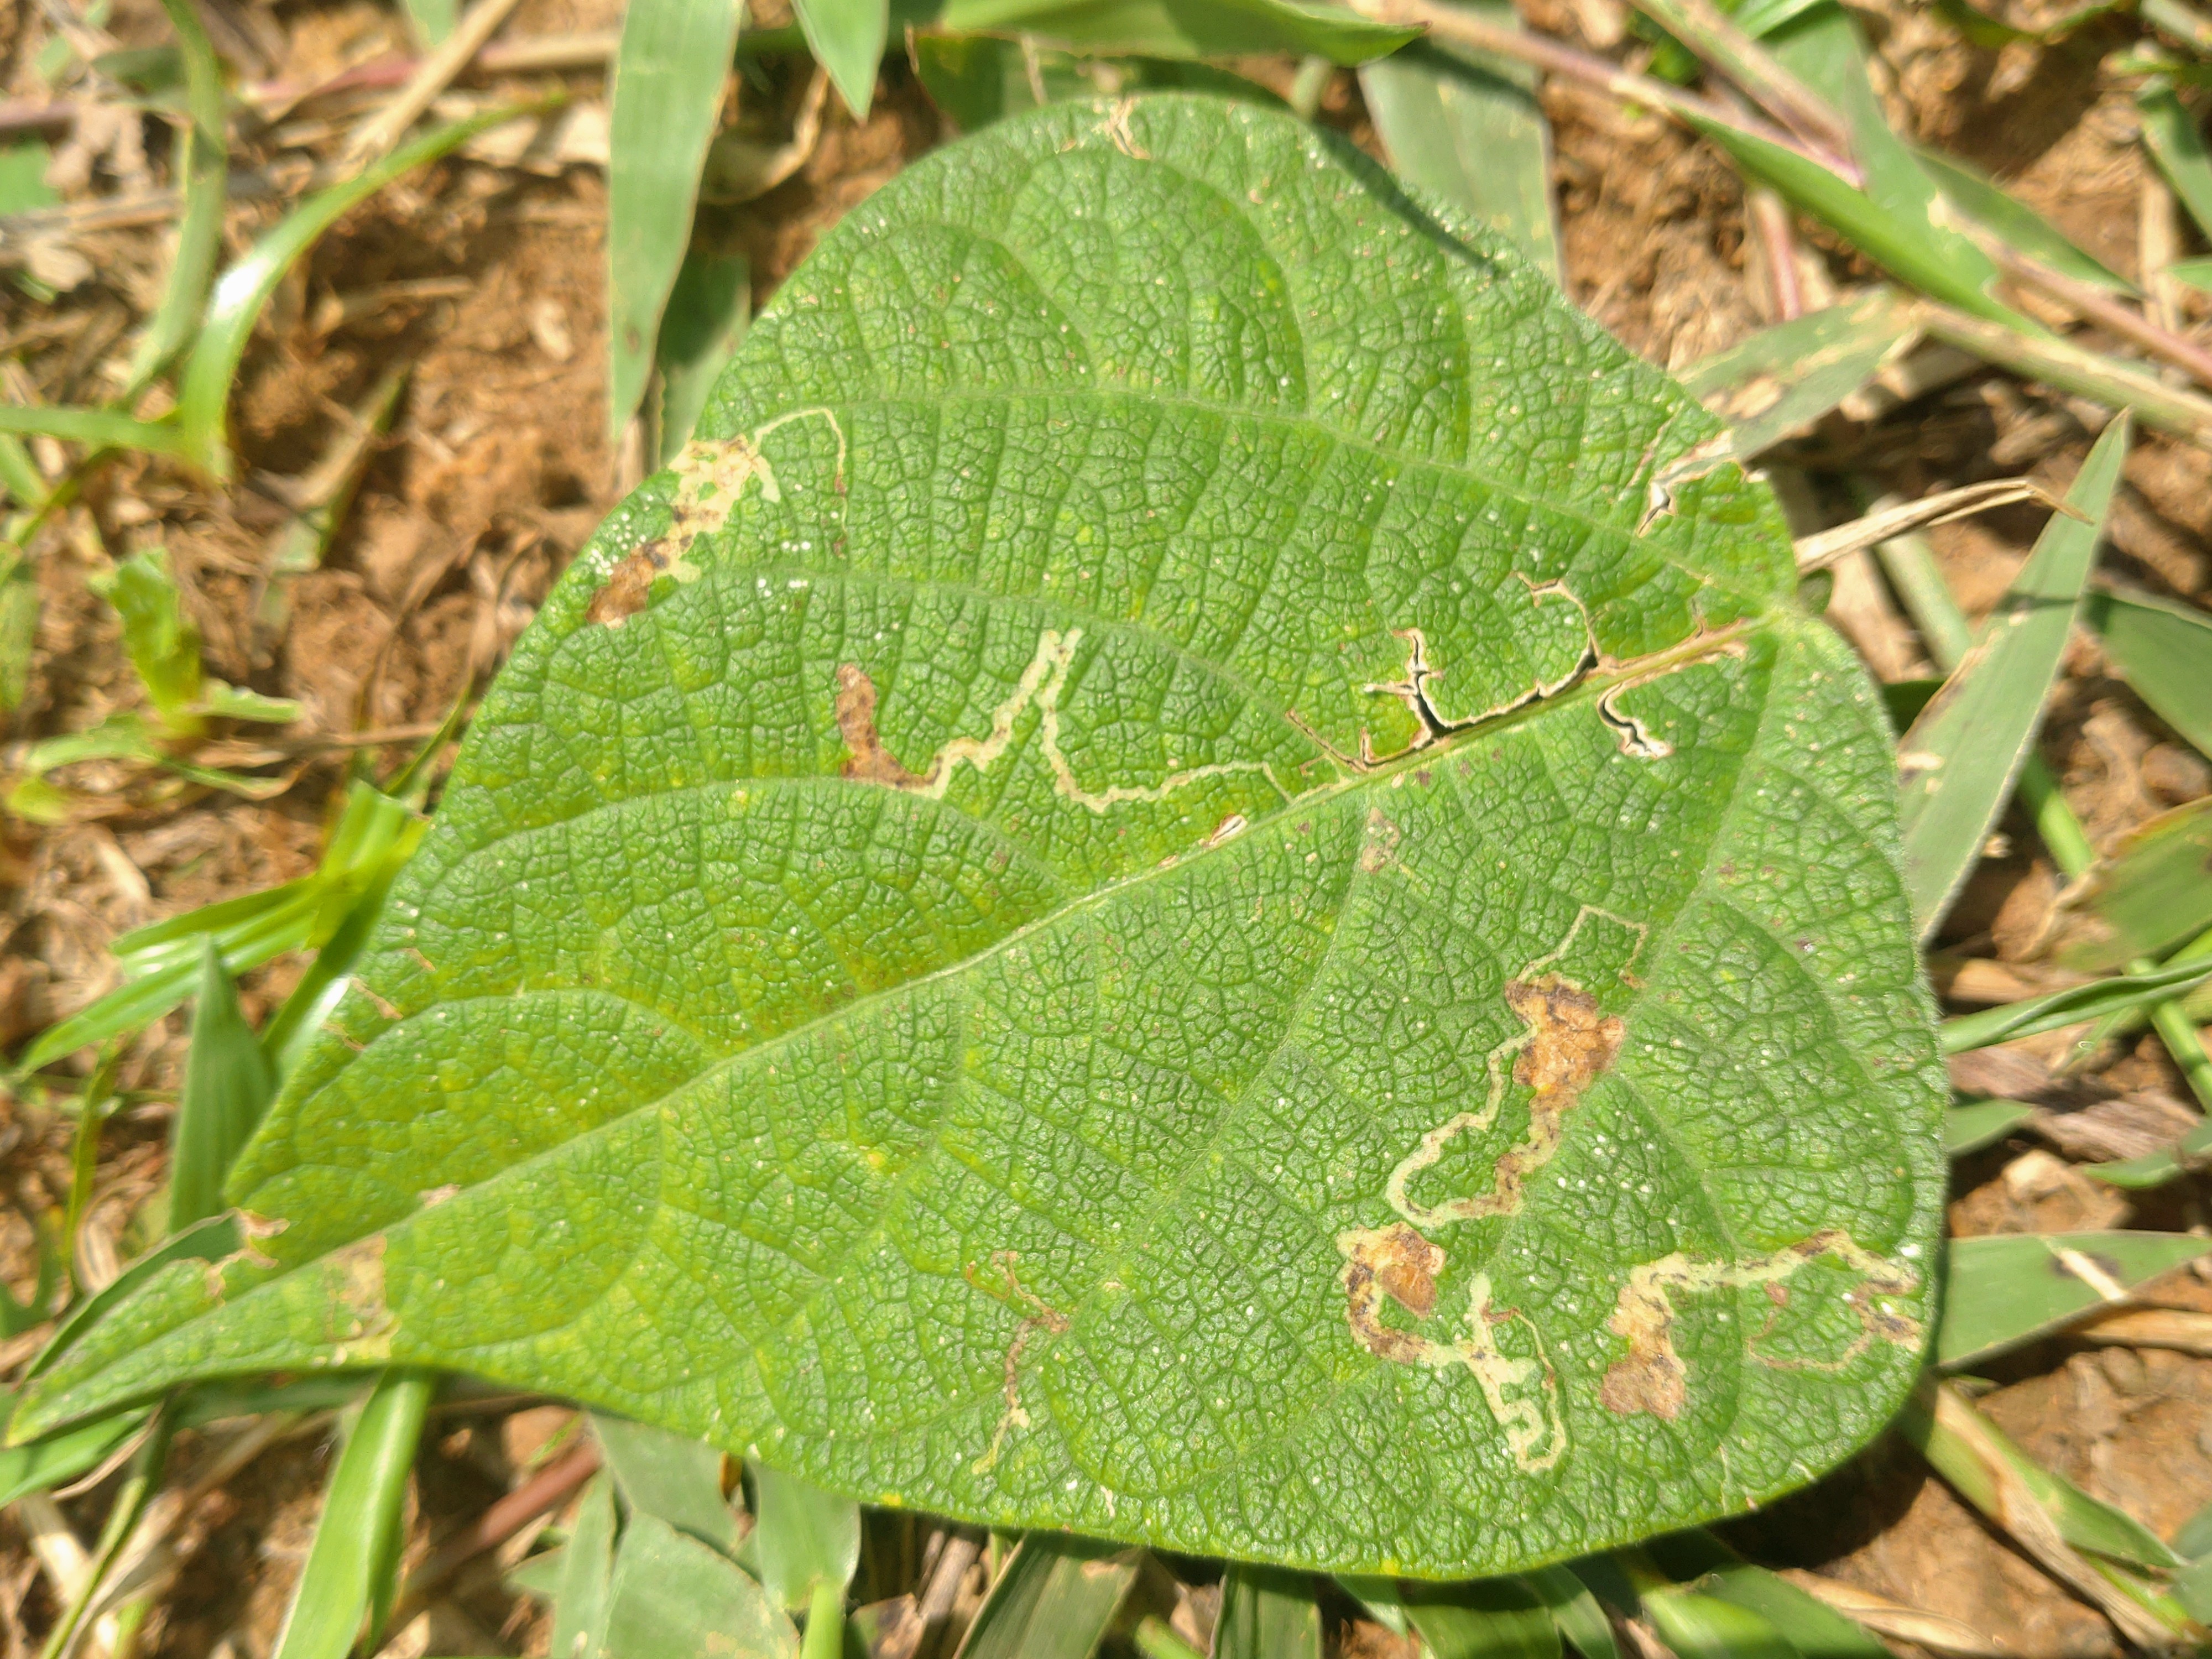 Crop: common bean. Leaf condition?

anthracnose
